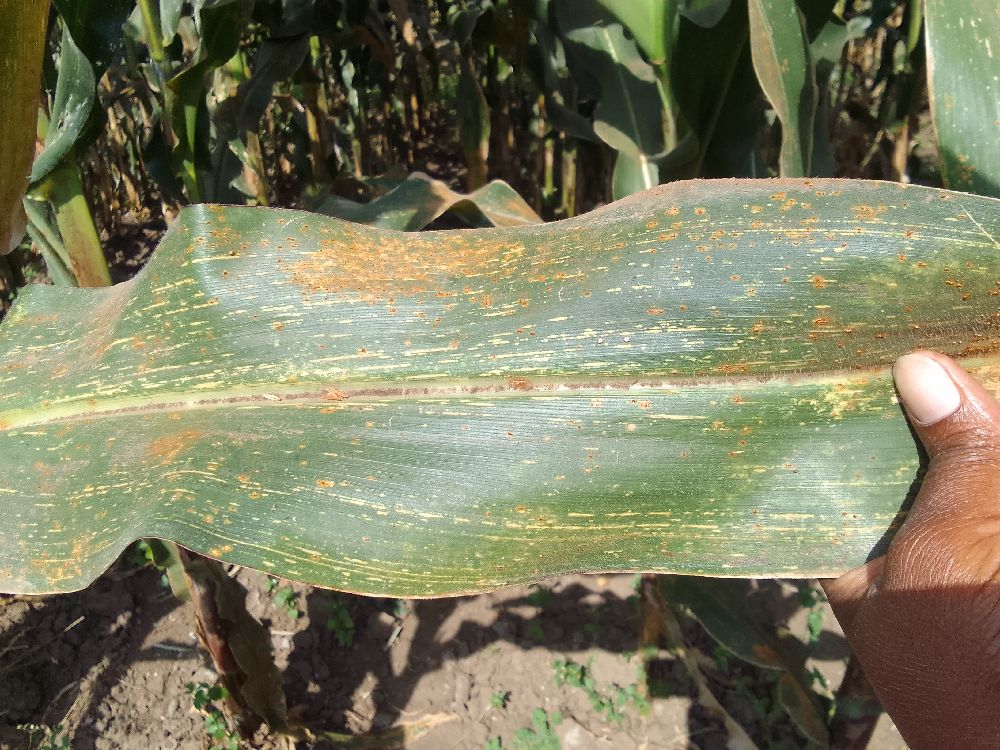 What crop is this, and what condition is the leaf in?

maize, maize streak virus
